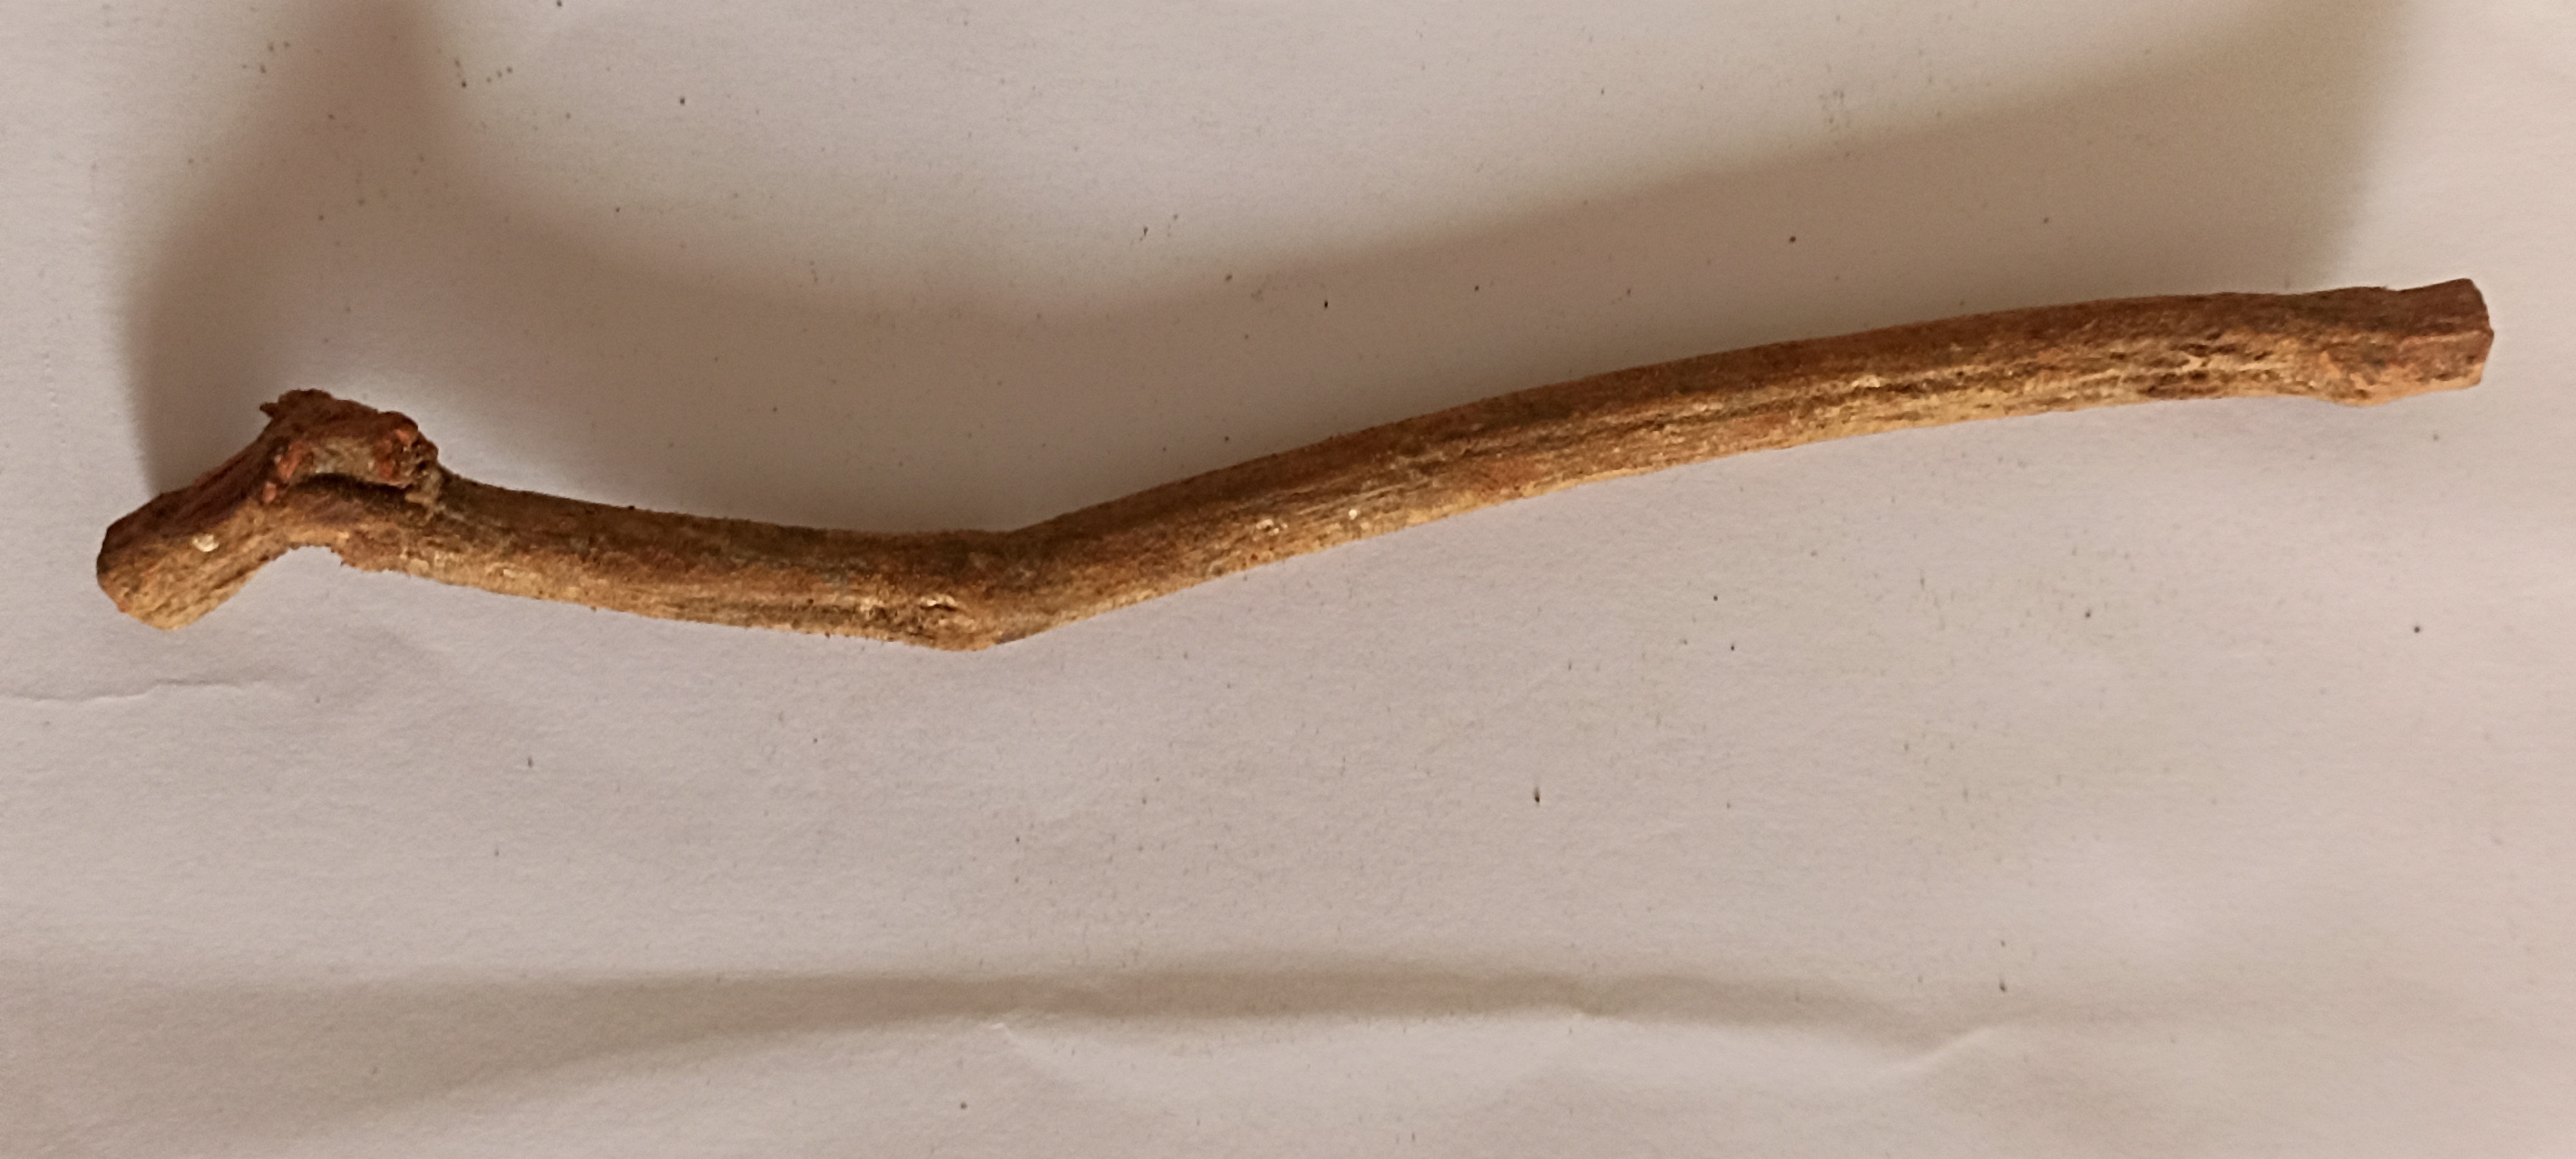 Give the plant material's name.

manjistha
